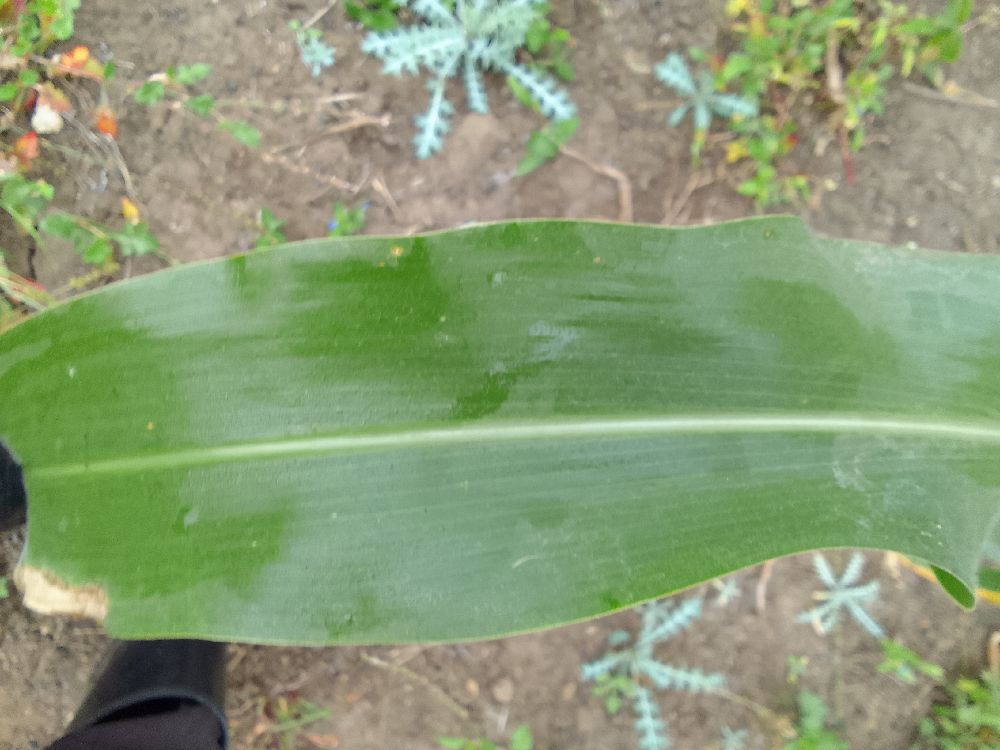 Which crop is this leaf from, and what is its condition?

maize, healthy
